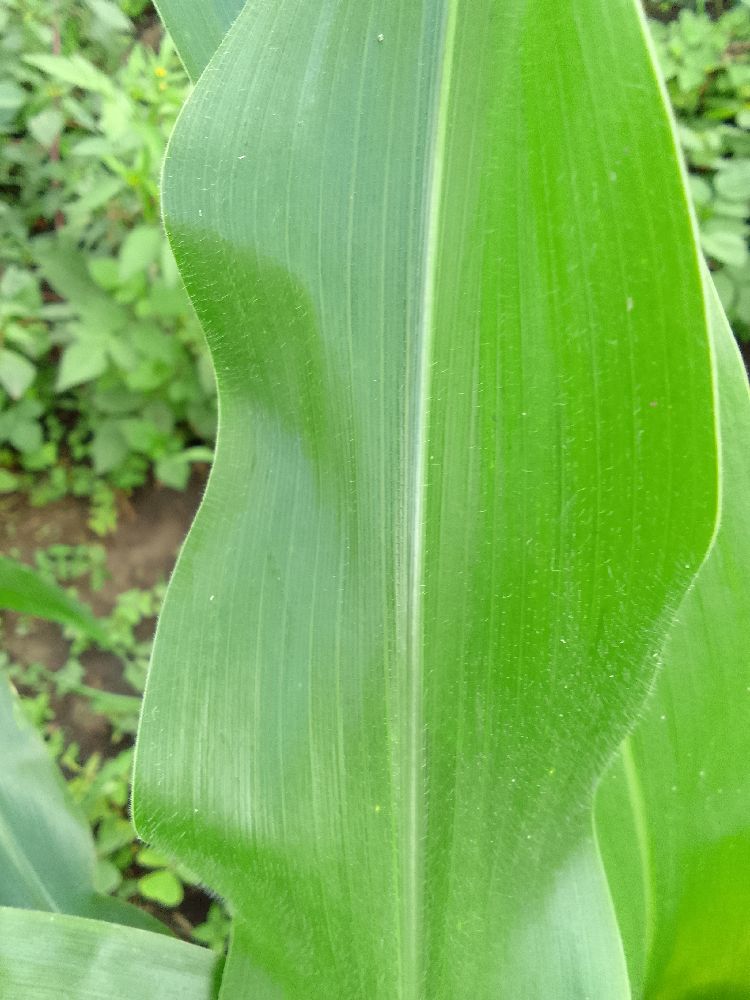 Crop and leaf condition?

maize, healthy
